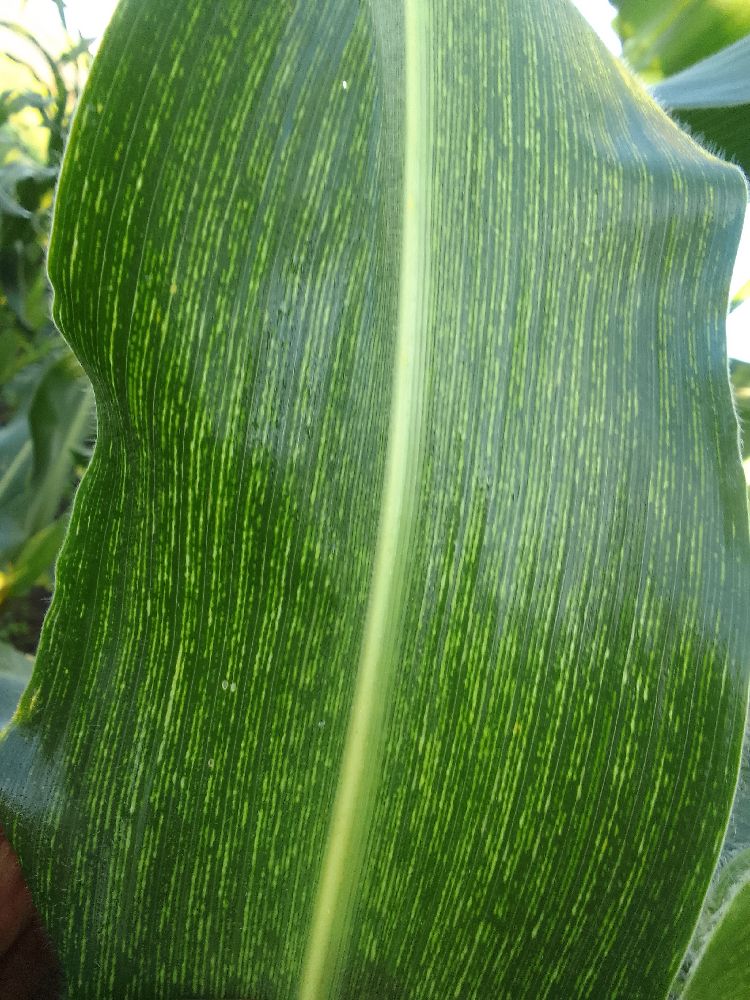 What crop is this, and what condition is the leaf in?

maize, maize streak virus
